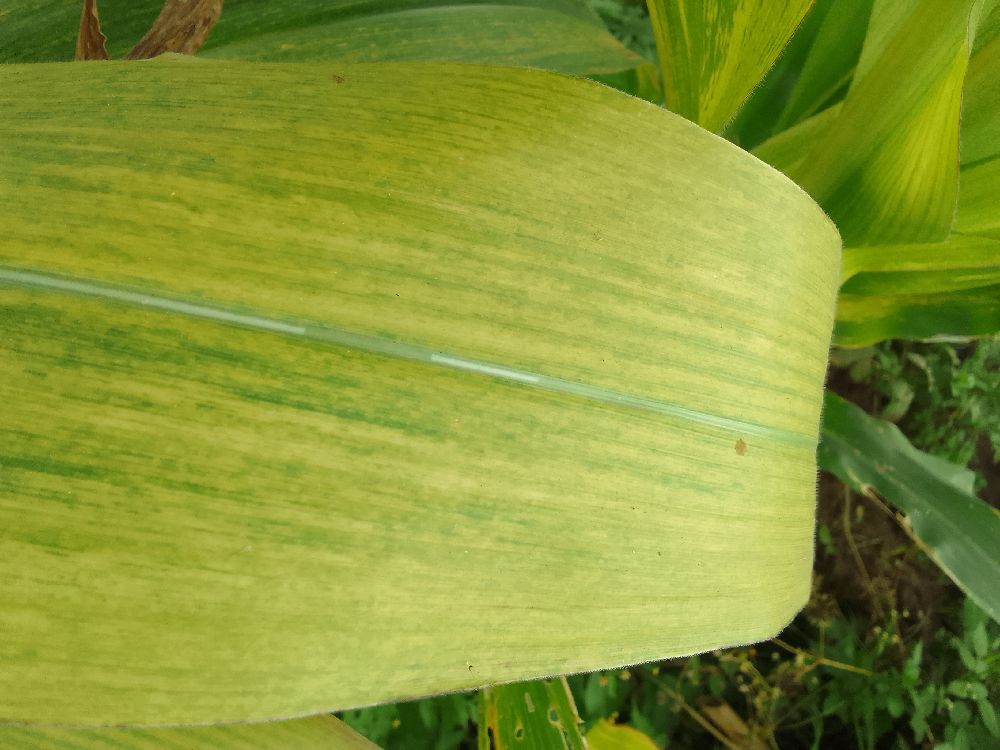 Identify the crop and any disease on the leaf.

maize, maize lethal necrosis
